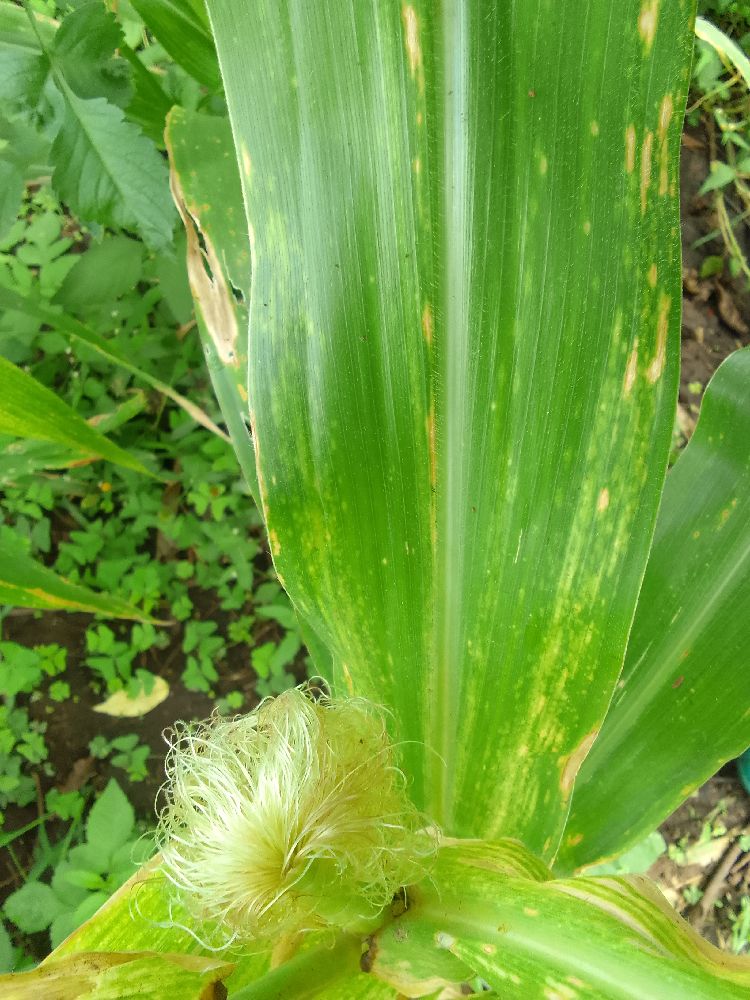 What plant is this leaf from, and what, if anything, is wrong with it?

maize, maize lethal necrosis
